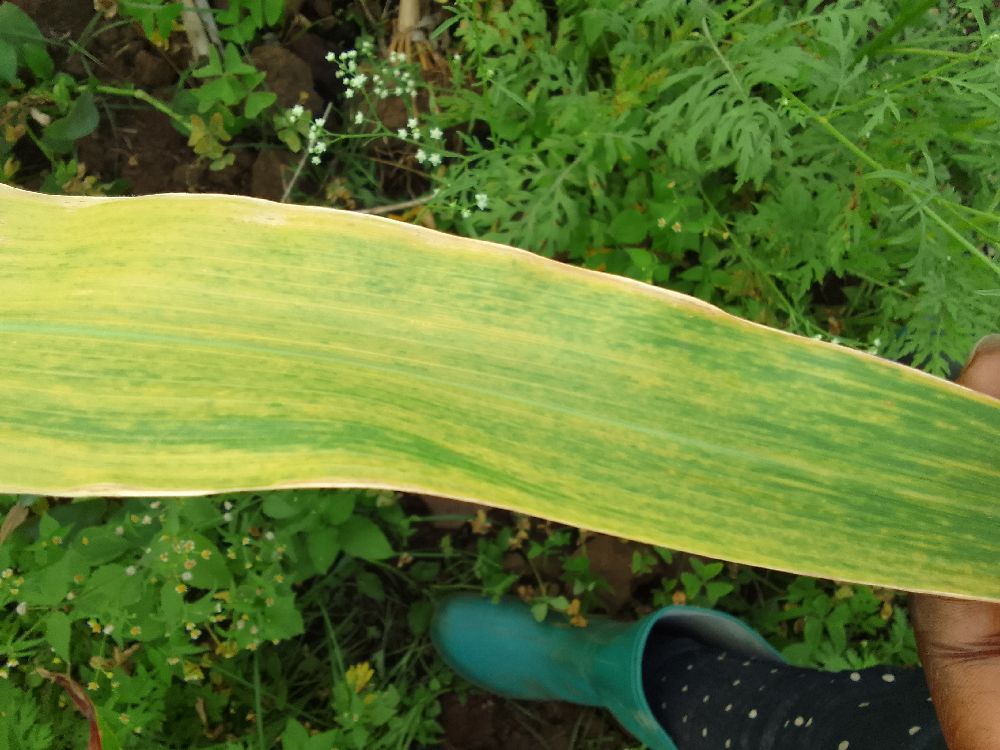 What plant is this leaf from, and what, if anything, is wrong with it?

maize, maize lethal necrosis
